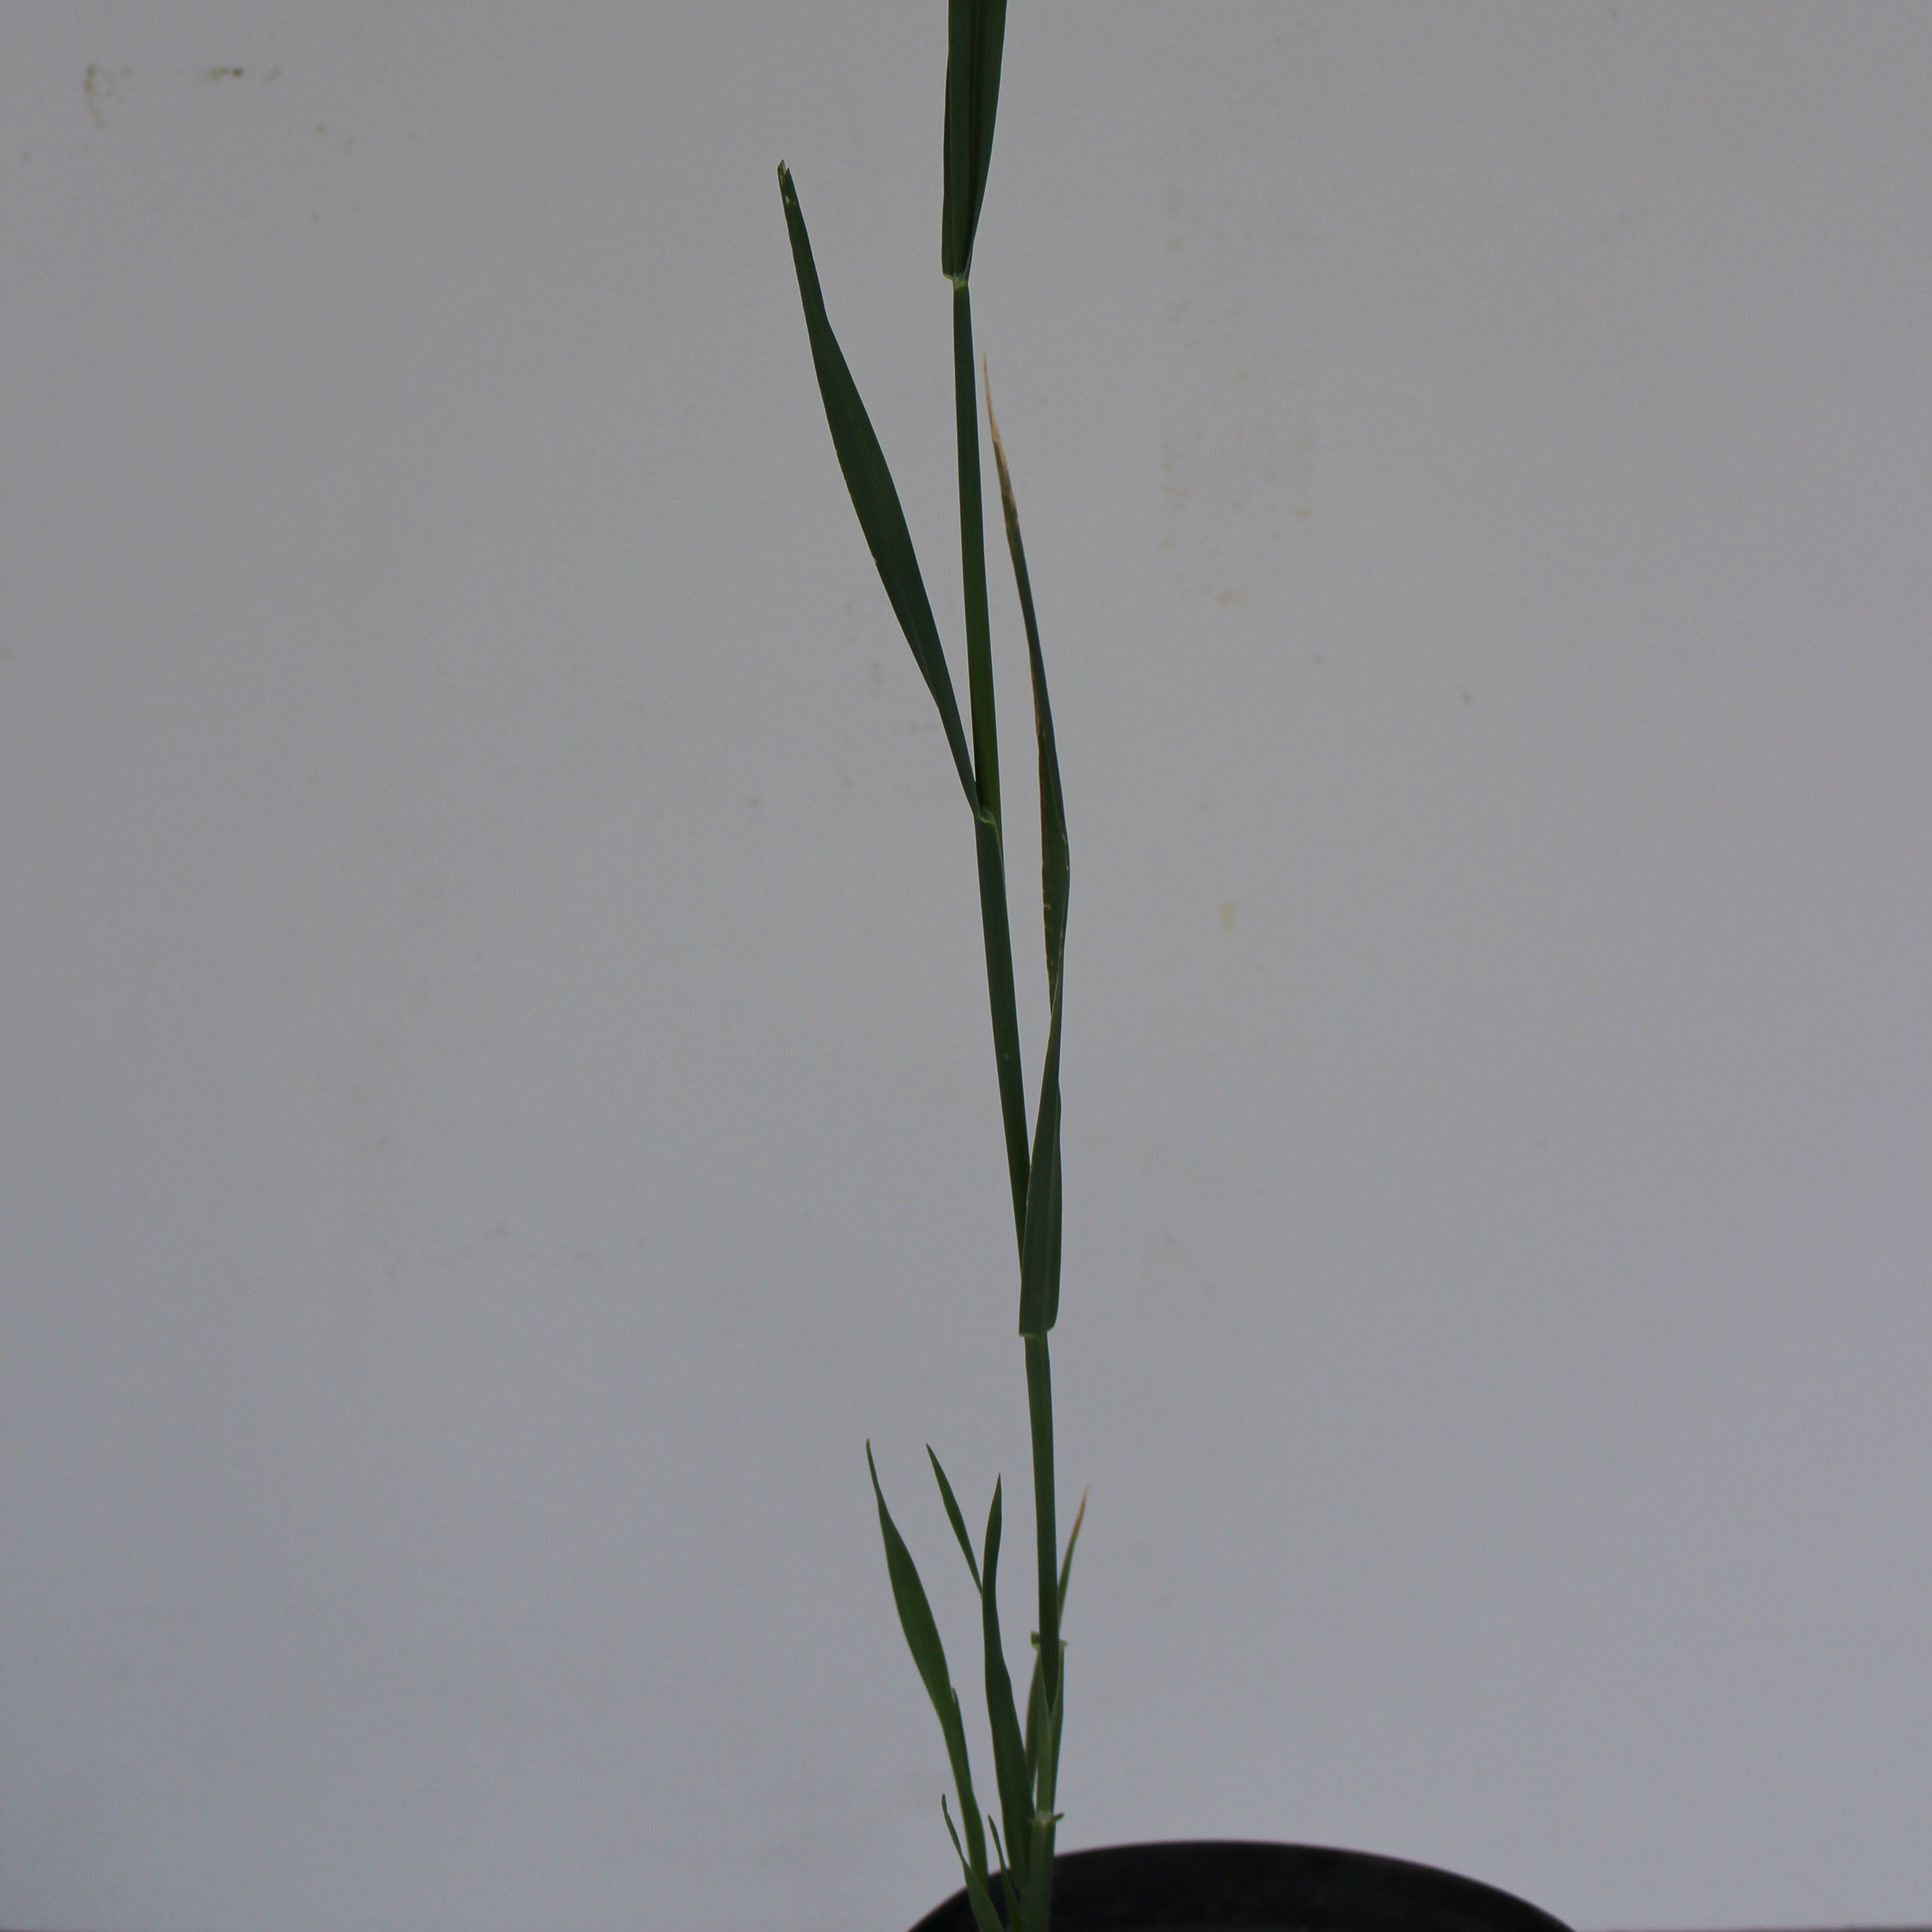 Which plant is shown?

Avena sterilis
